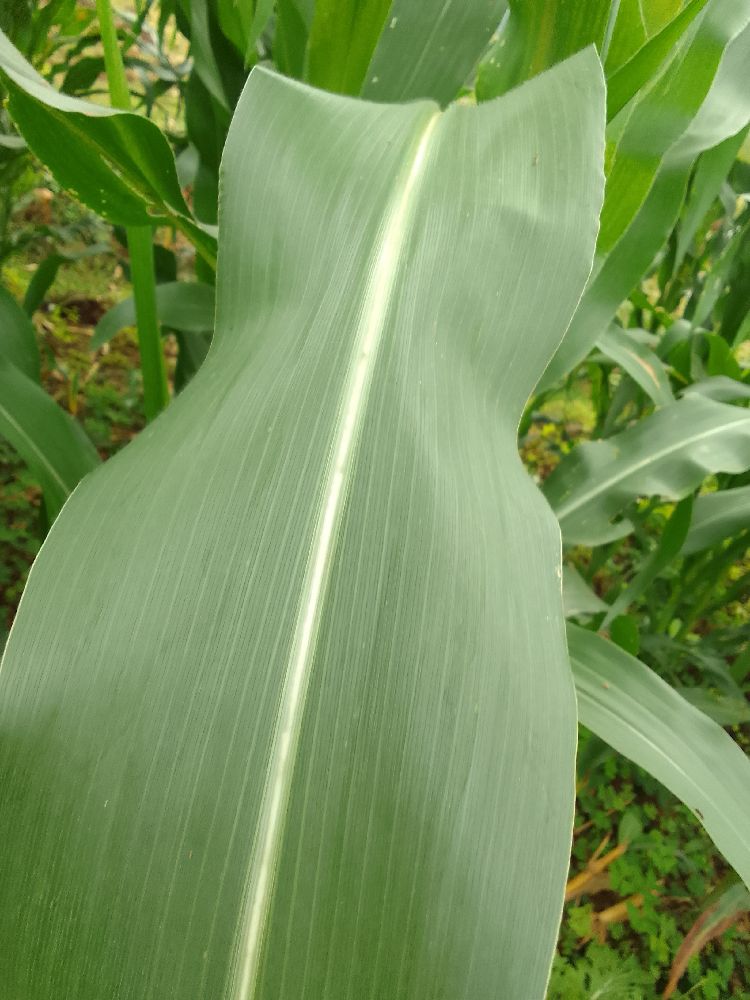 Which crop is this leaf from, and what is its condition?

maize, healthy
